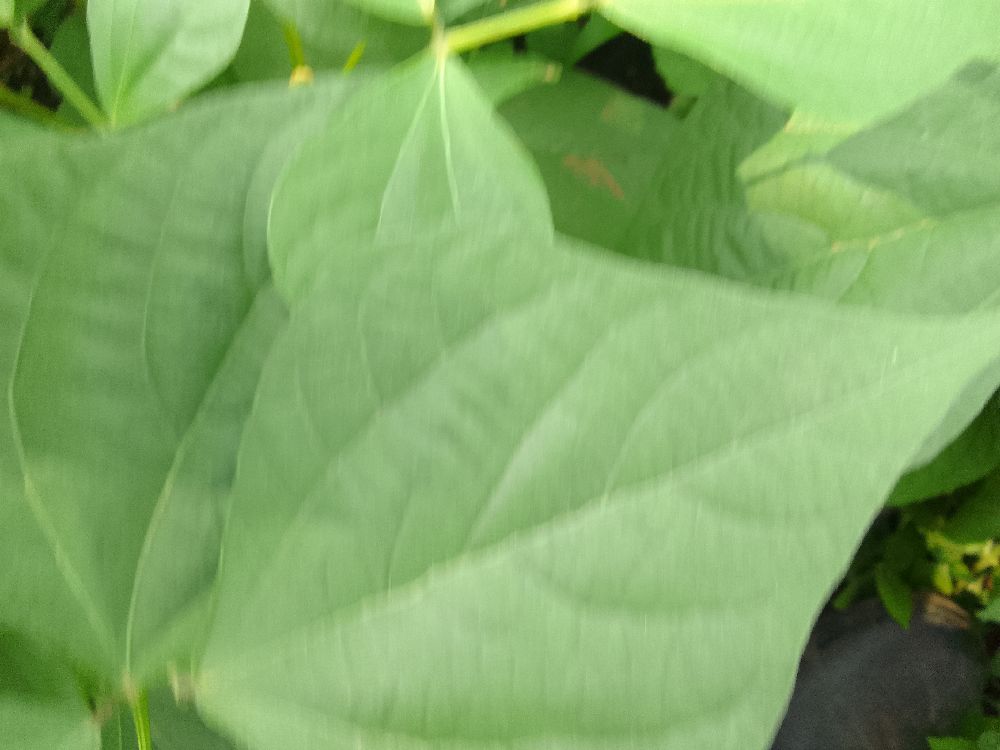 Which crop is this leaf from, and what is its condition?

common bean, healthy
